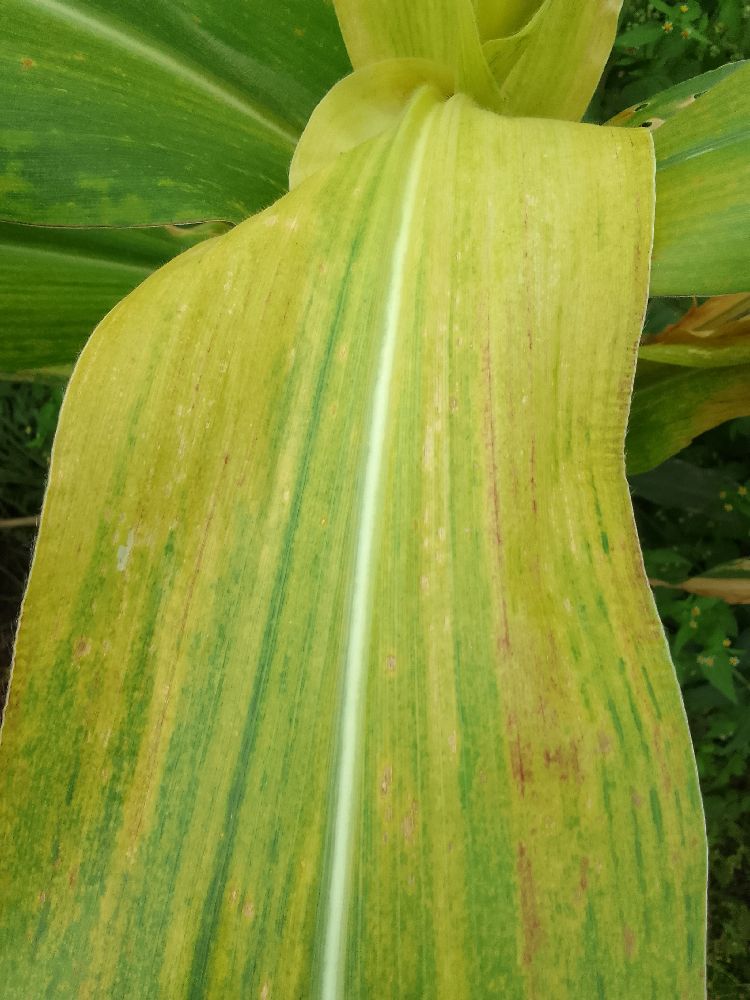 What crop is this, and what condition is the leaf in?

maize, maize lethal necrosis
